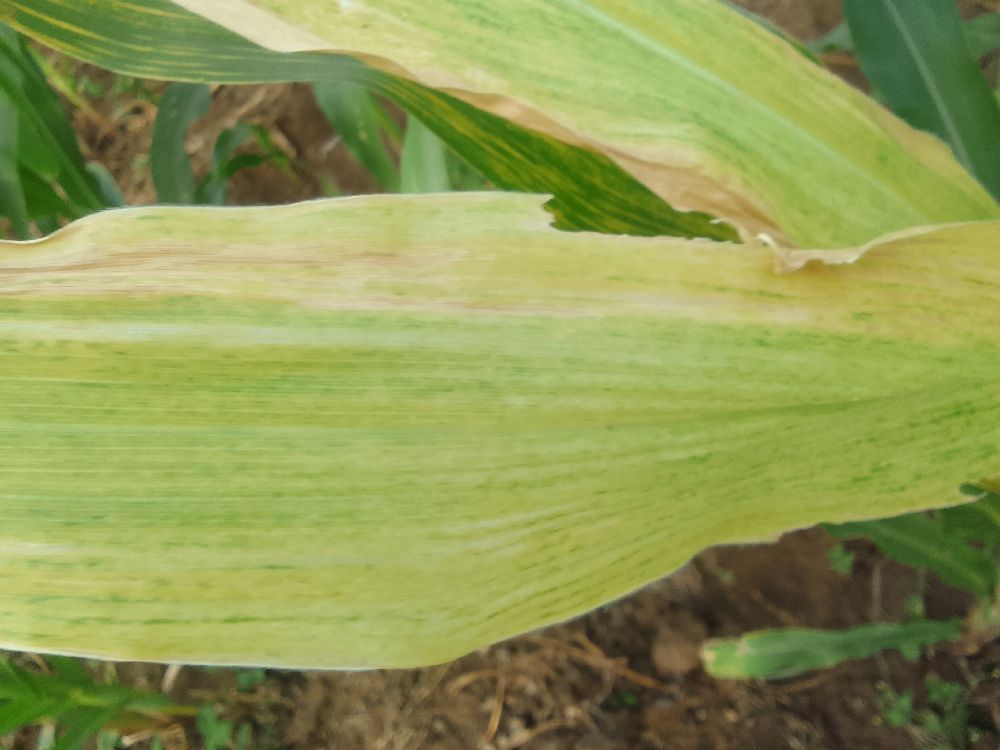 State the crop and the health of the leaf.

maize, maize lethal necrosis
